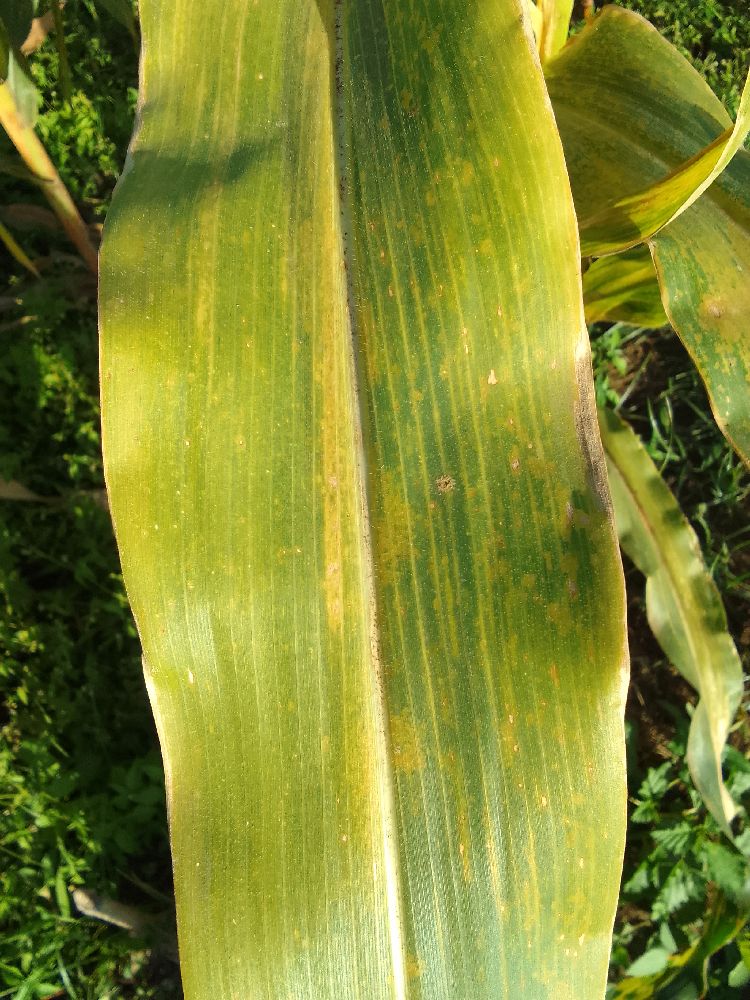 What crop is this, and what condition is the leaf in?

maize, maize lethal necrosis
